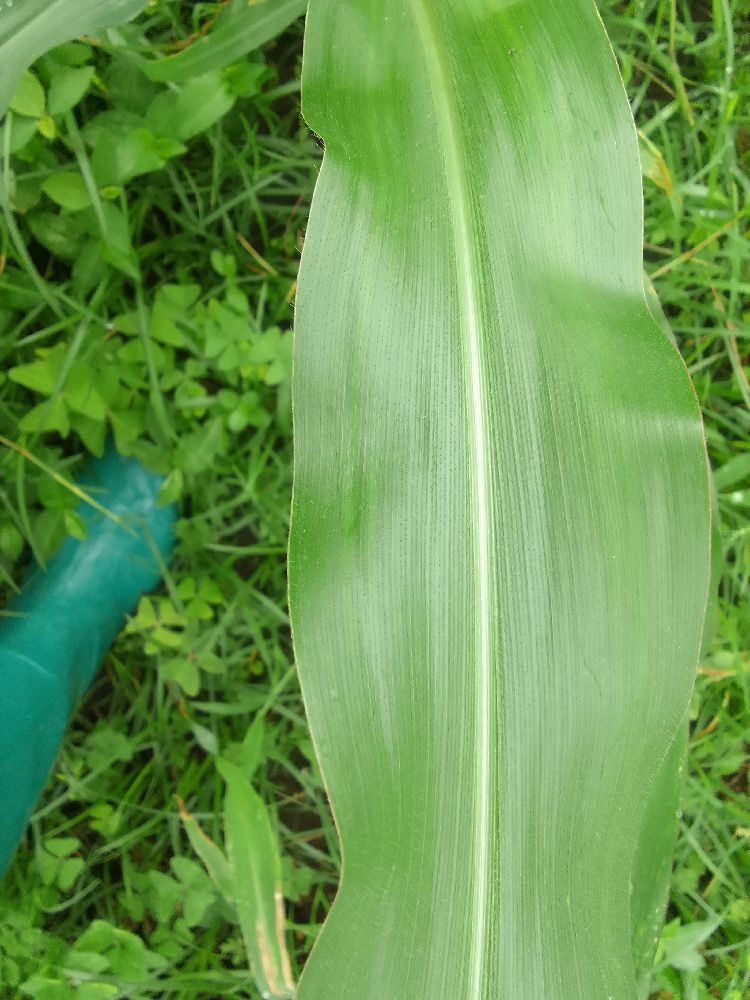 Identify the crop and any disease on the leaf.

maize, healthy
